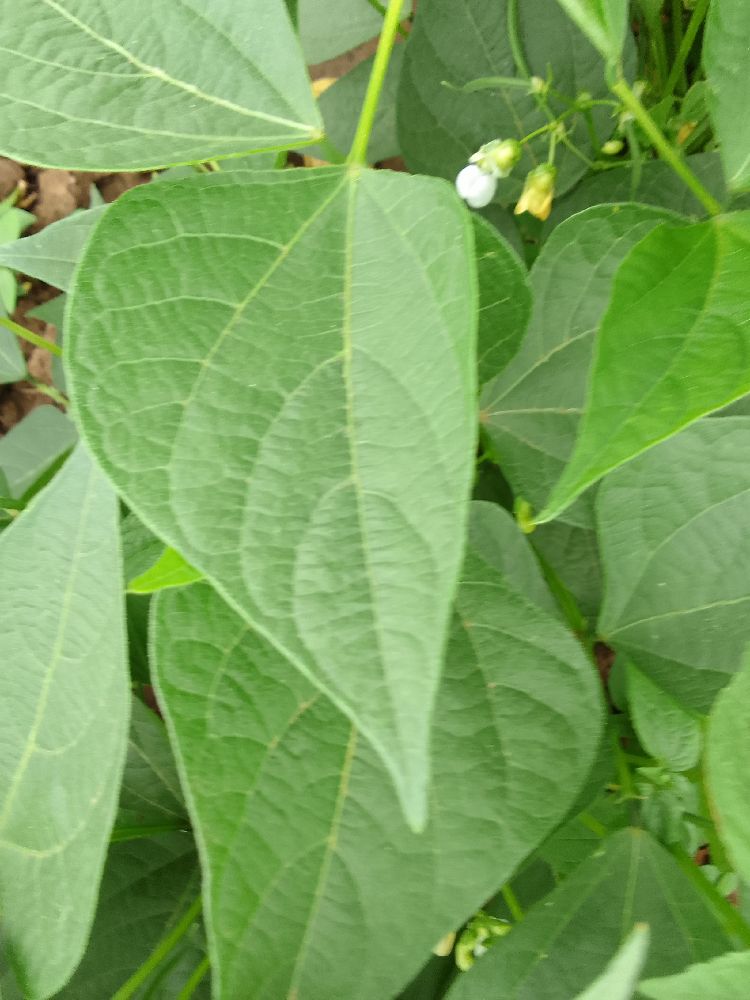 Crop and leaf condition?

common bean, healthy
